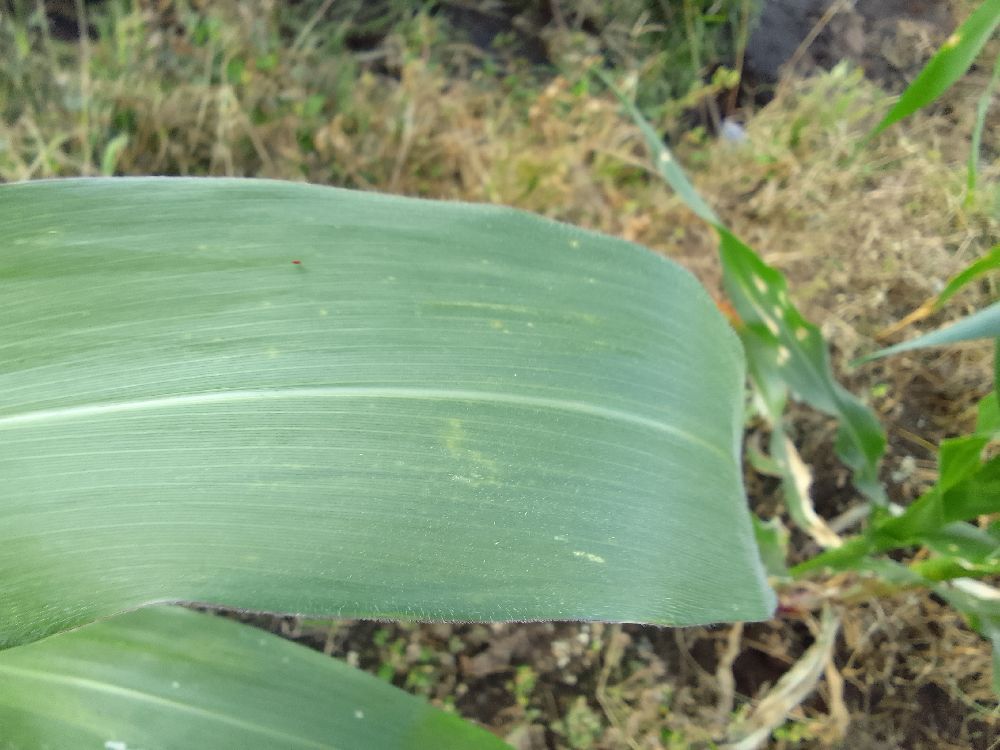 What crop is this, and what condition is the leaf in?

maize, healthy
